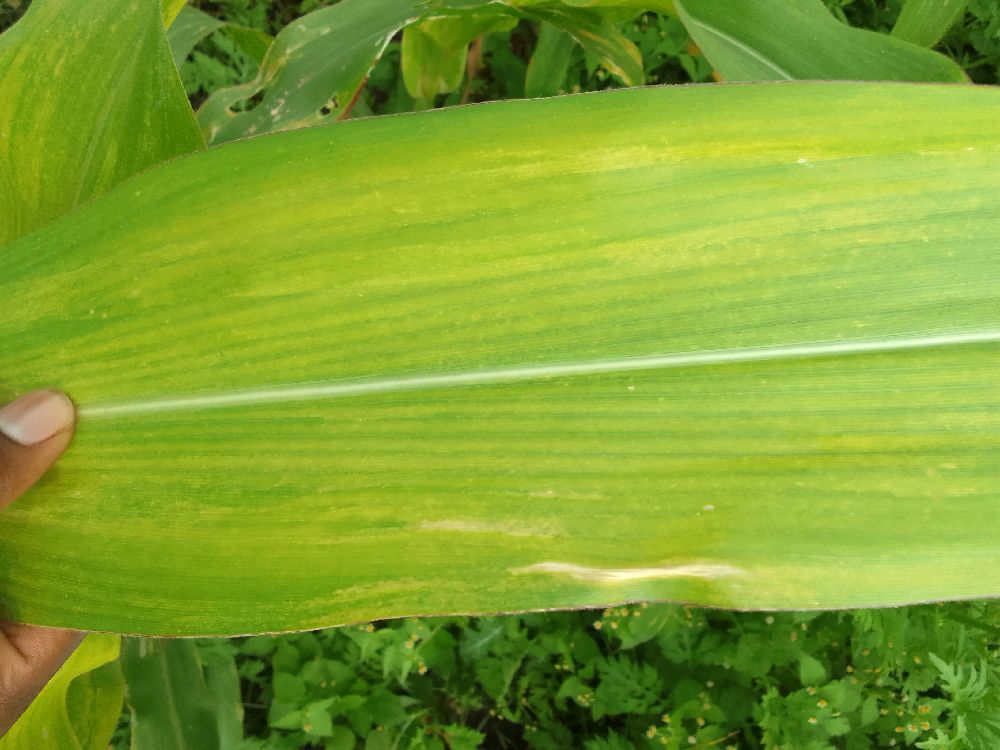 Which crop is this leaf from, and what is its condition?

maize, maize lethal necrosis
